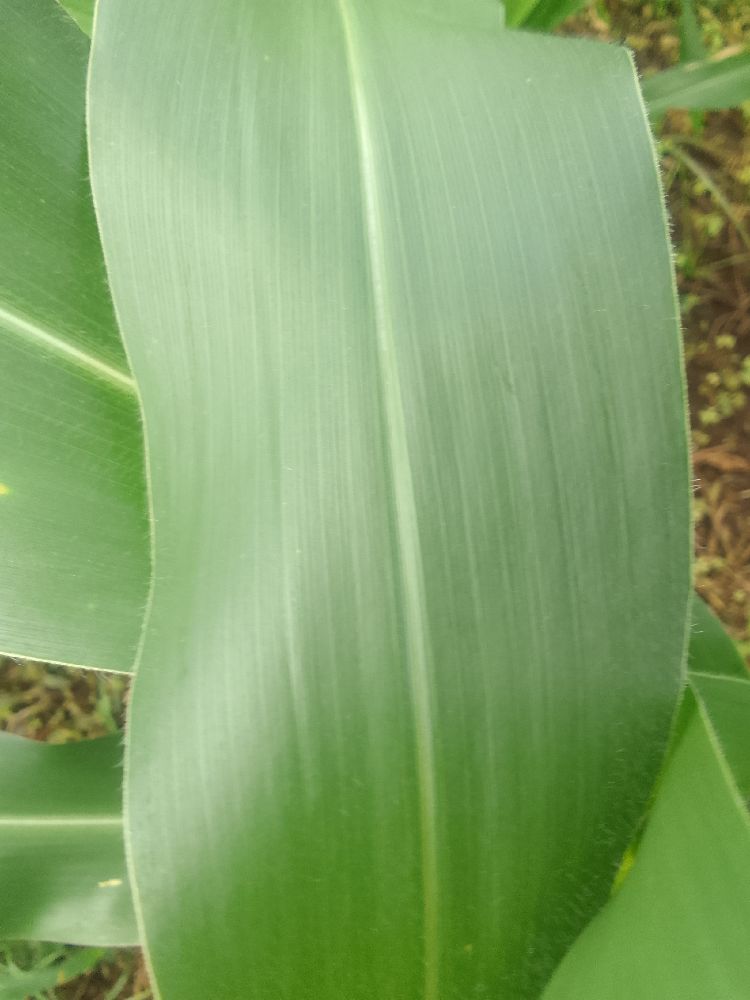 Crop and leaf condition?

maize, healthy
